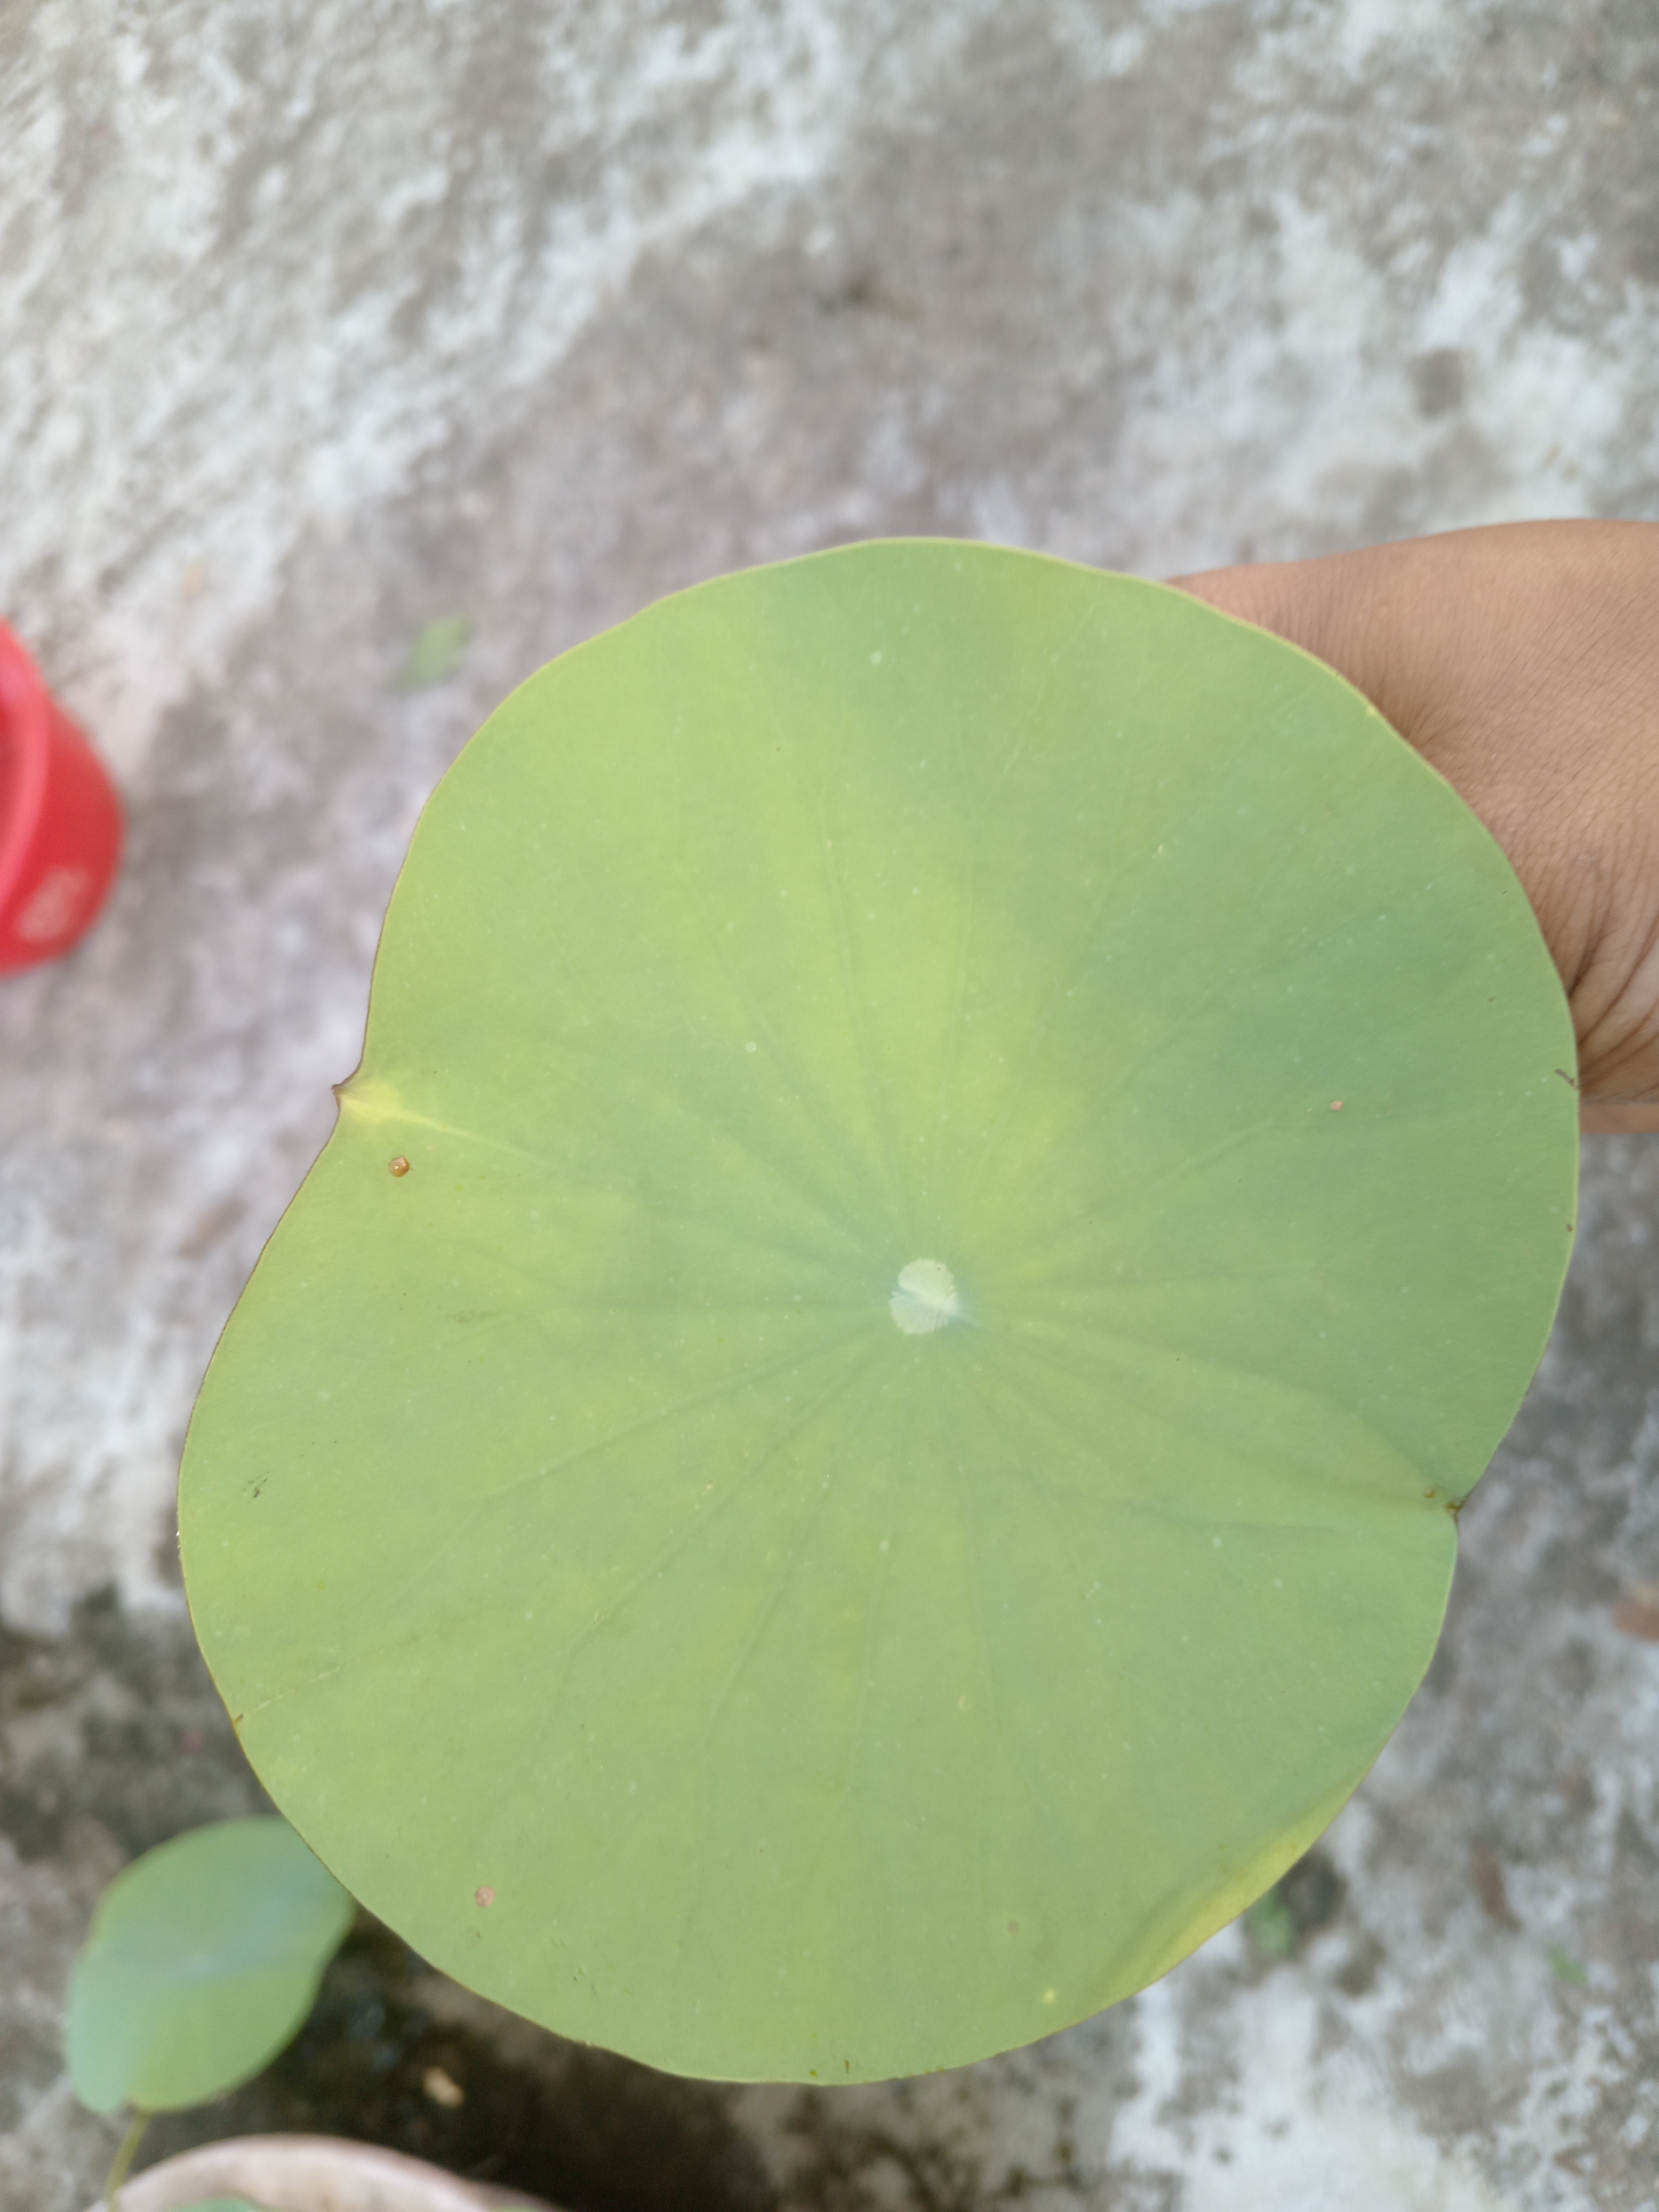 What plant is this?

lotus
